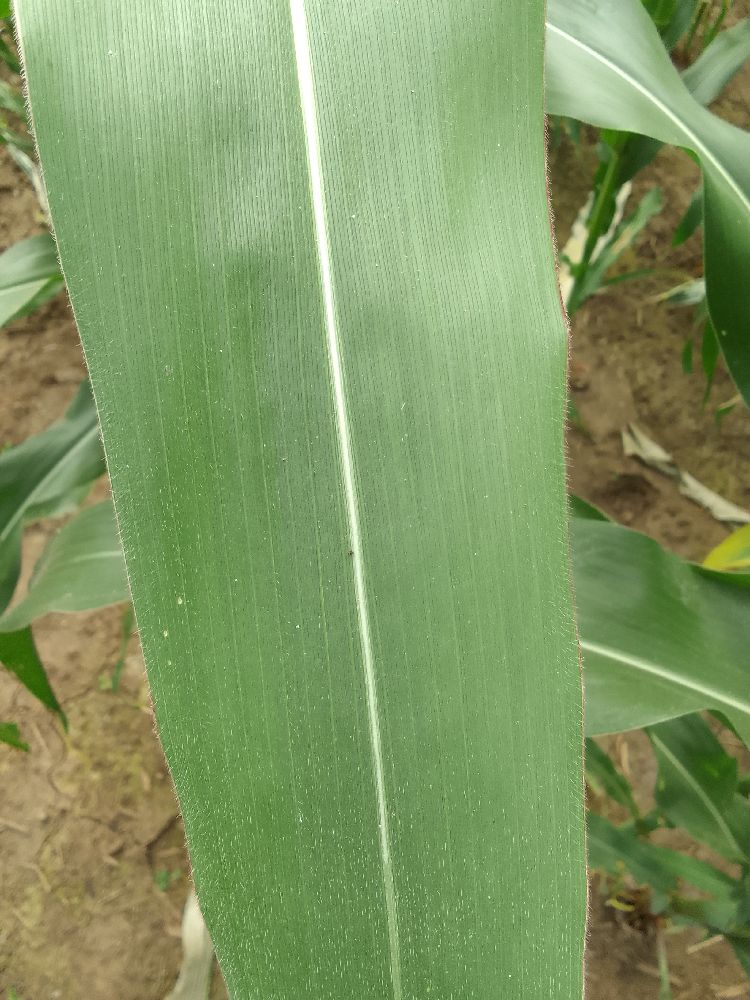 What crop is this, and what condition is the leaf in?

maize, healthy
